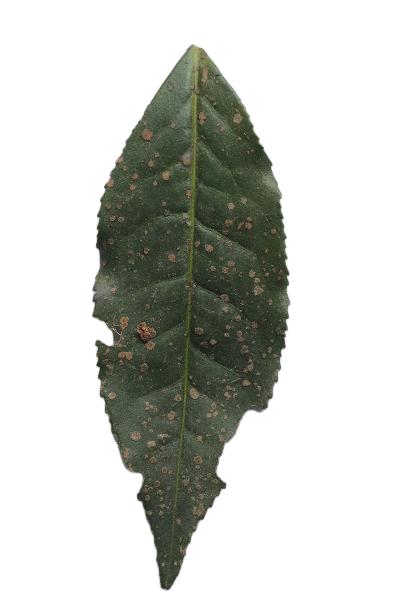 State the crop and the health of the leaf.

tea, algal leaf
